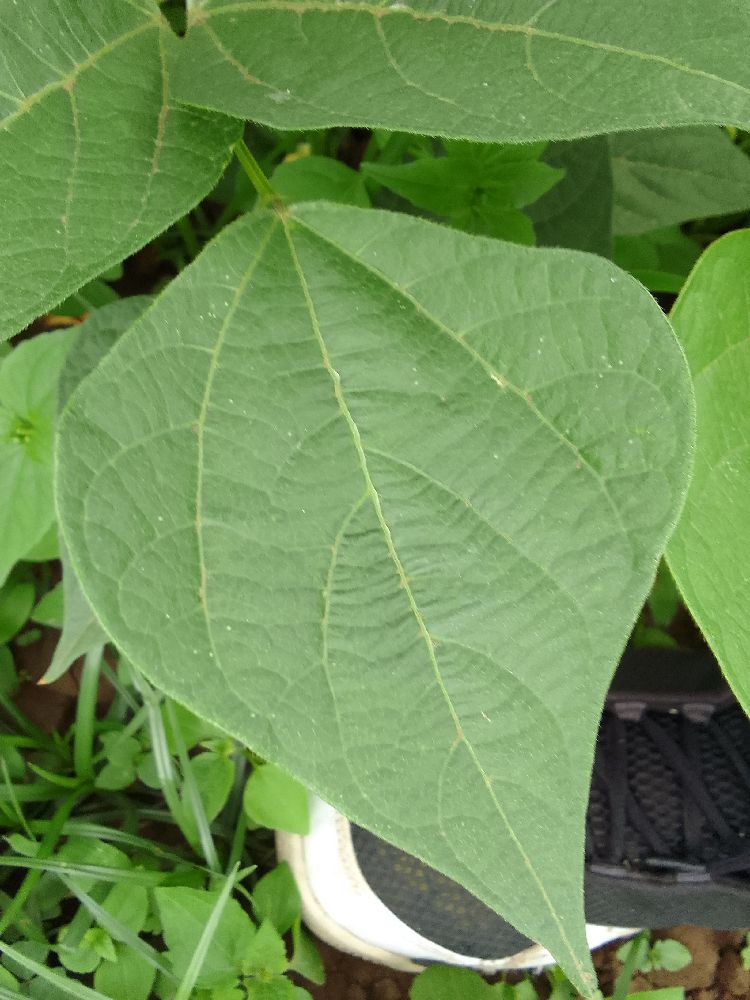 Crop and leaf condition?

common bean, healthy
